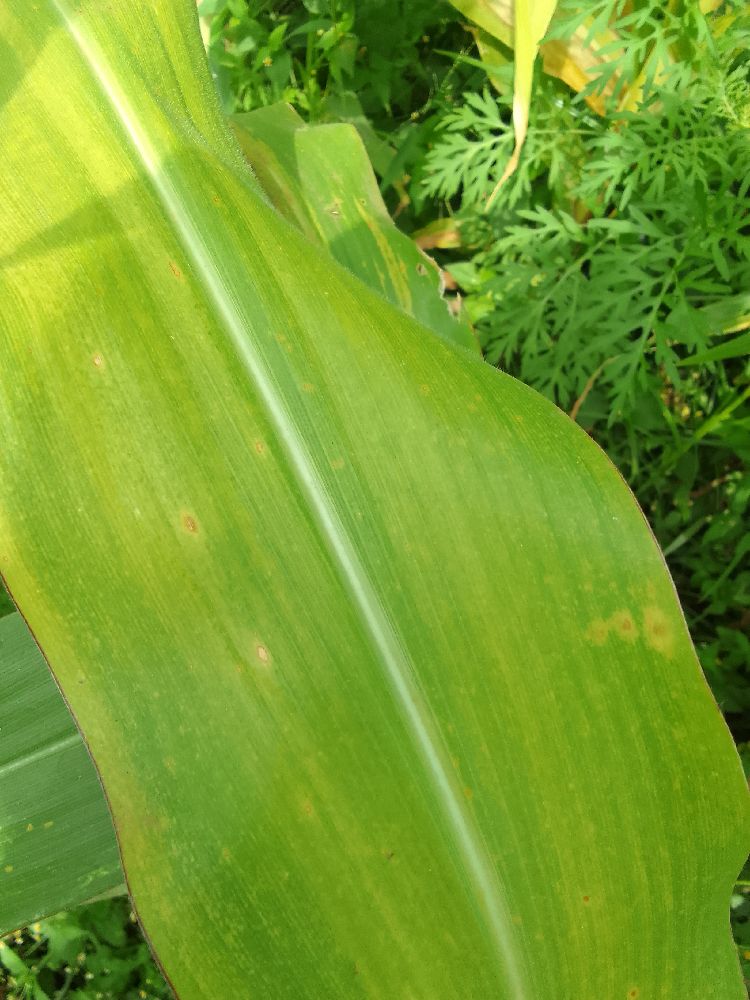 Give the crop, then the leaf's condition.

maize, maize lethal necrosis
